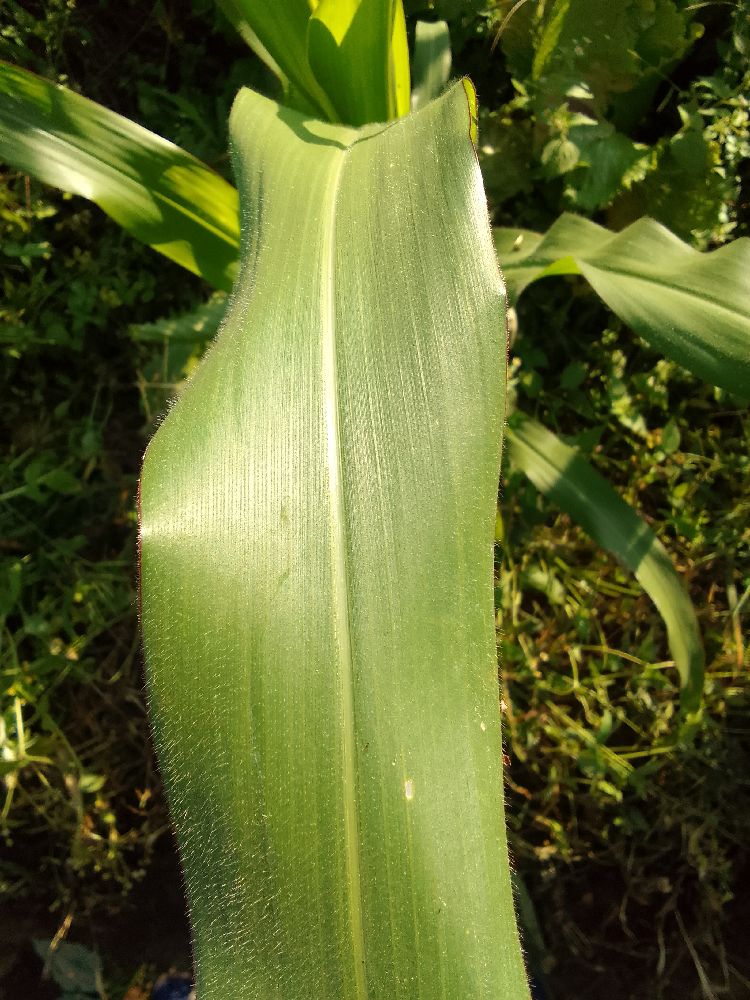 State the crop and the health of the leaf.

maize, healthy
